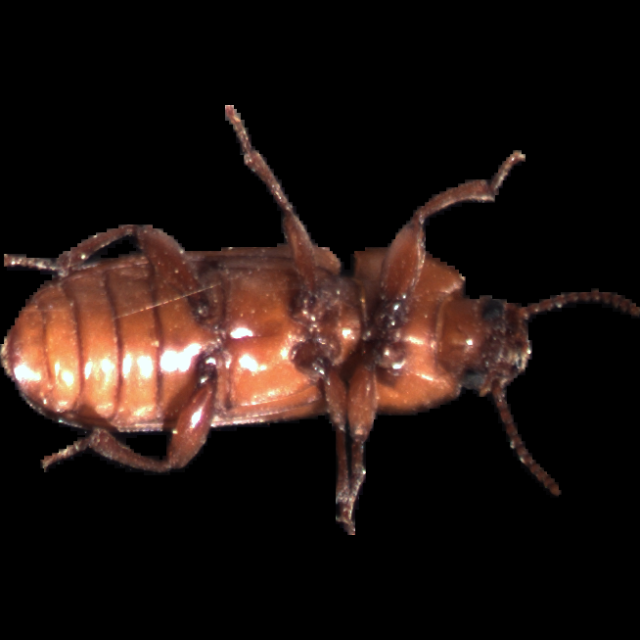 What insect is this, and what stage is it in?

mealworm beetle
